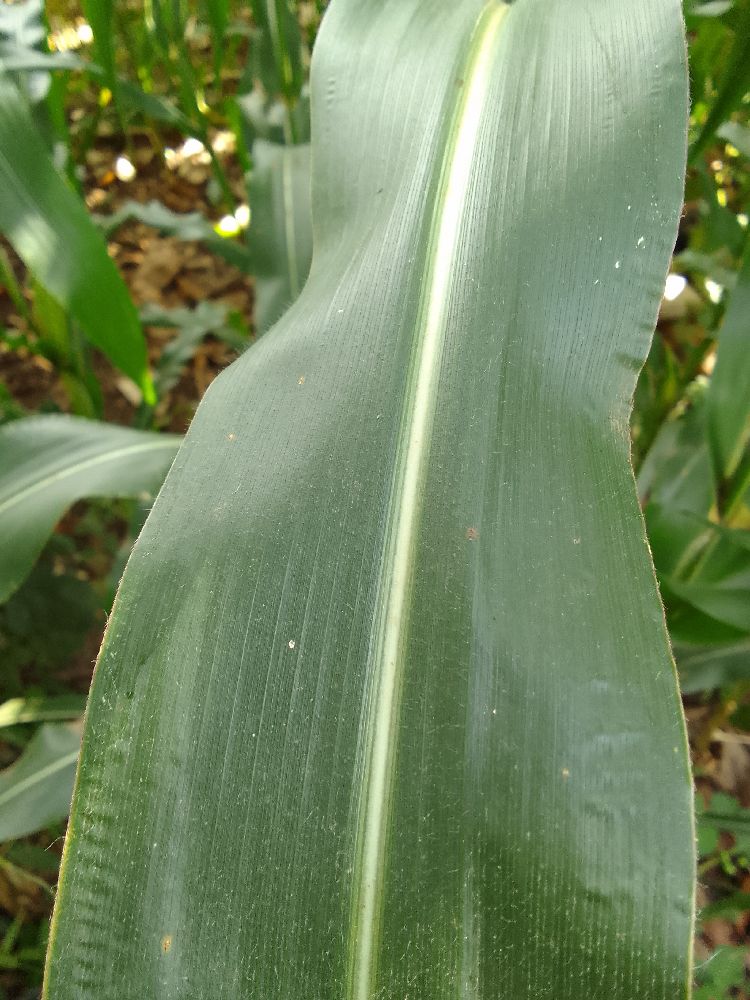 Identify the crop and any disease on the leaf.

maize, healthy
